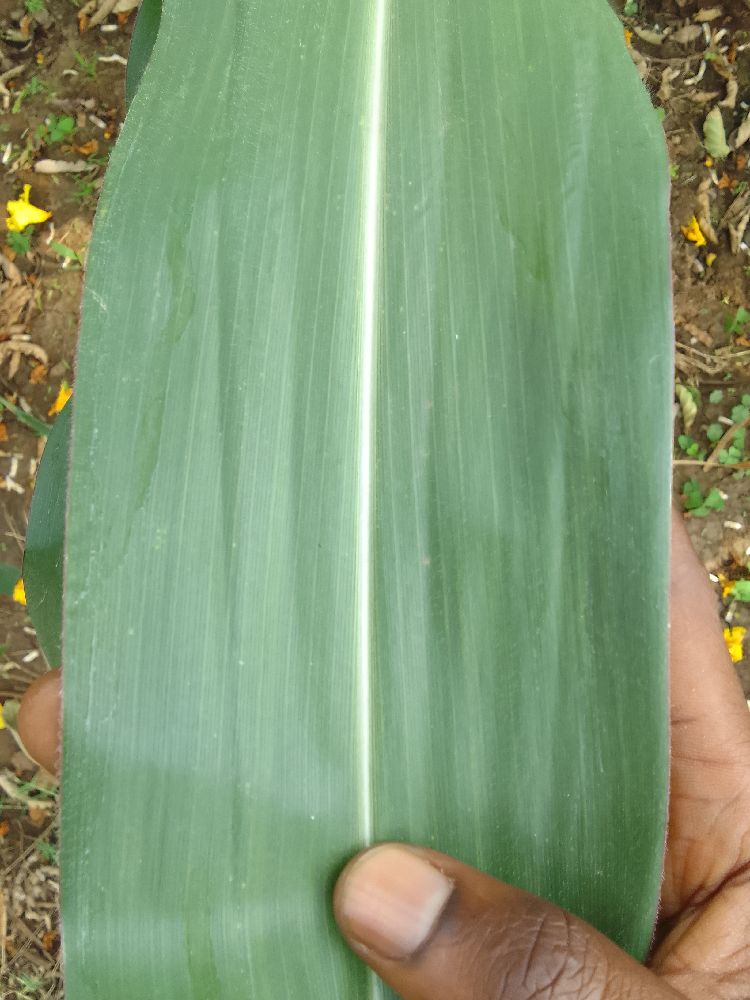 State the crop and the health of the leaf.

maize, healthy
